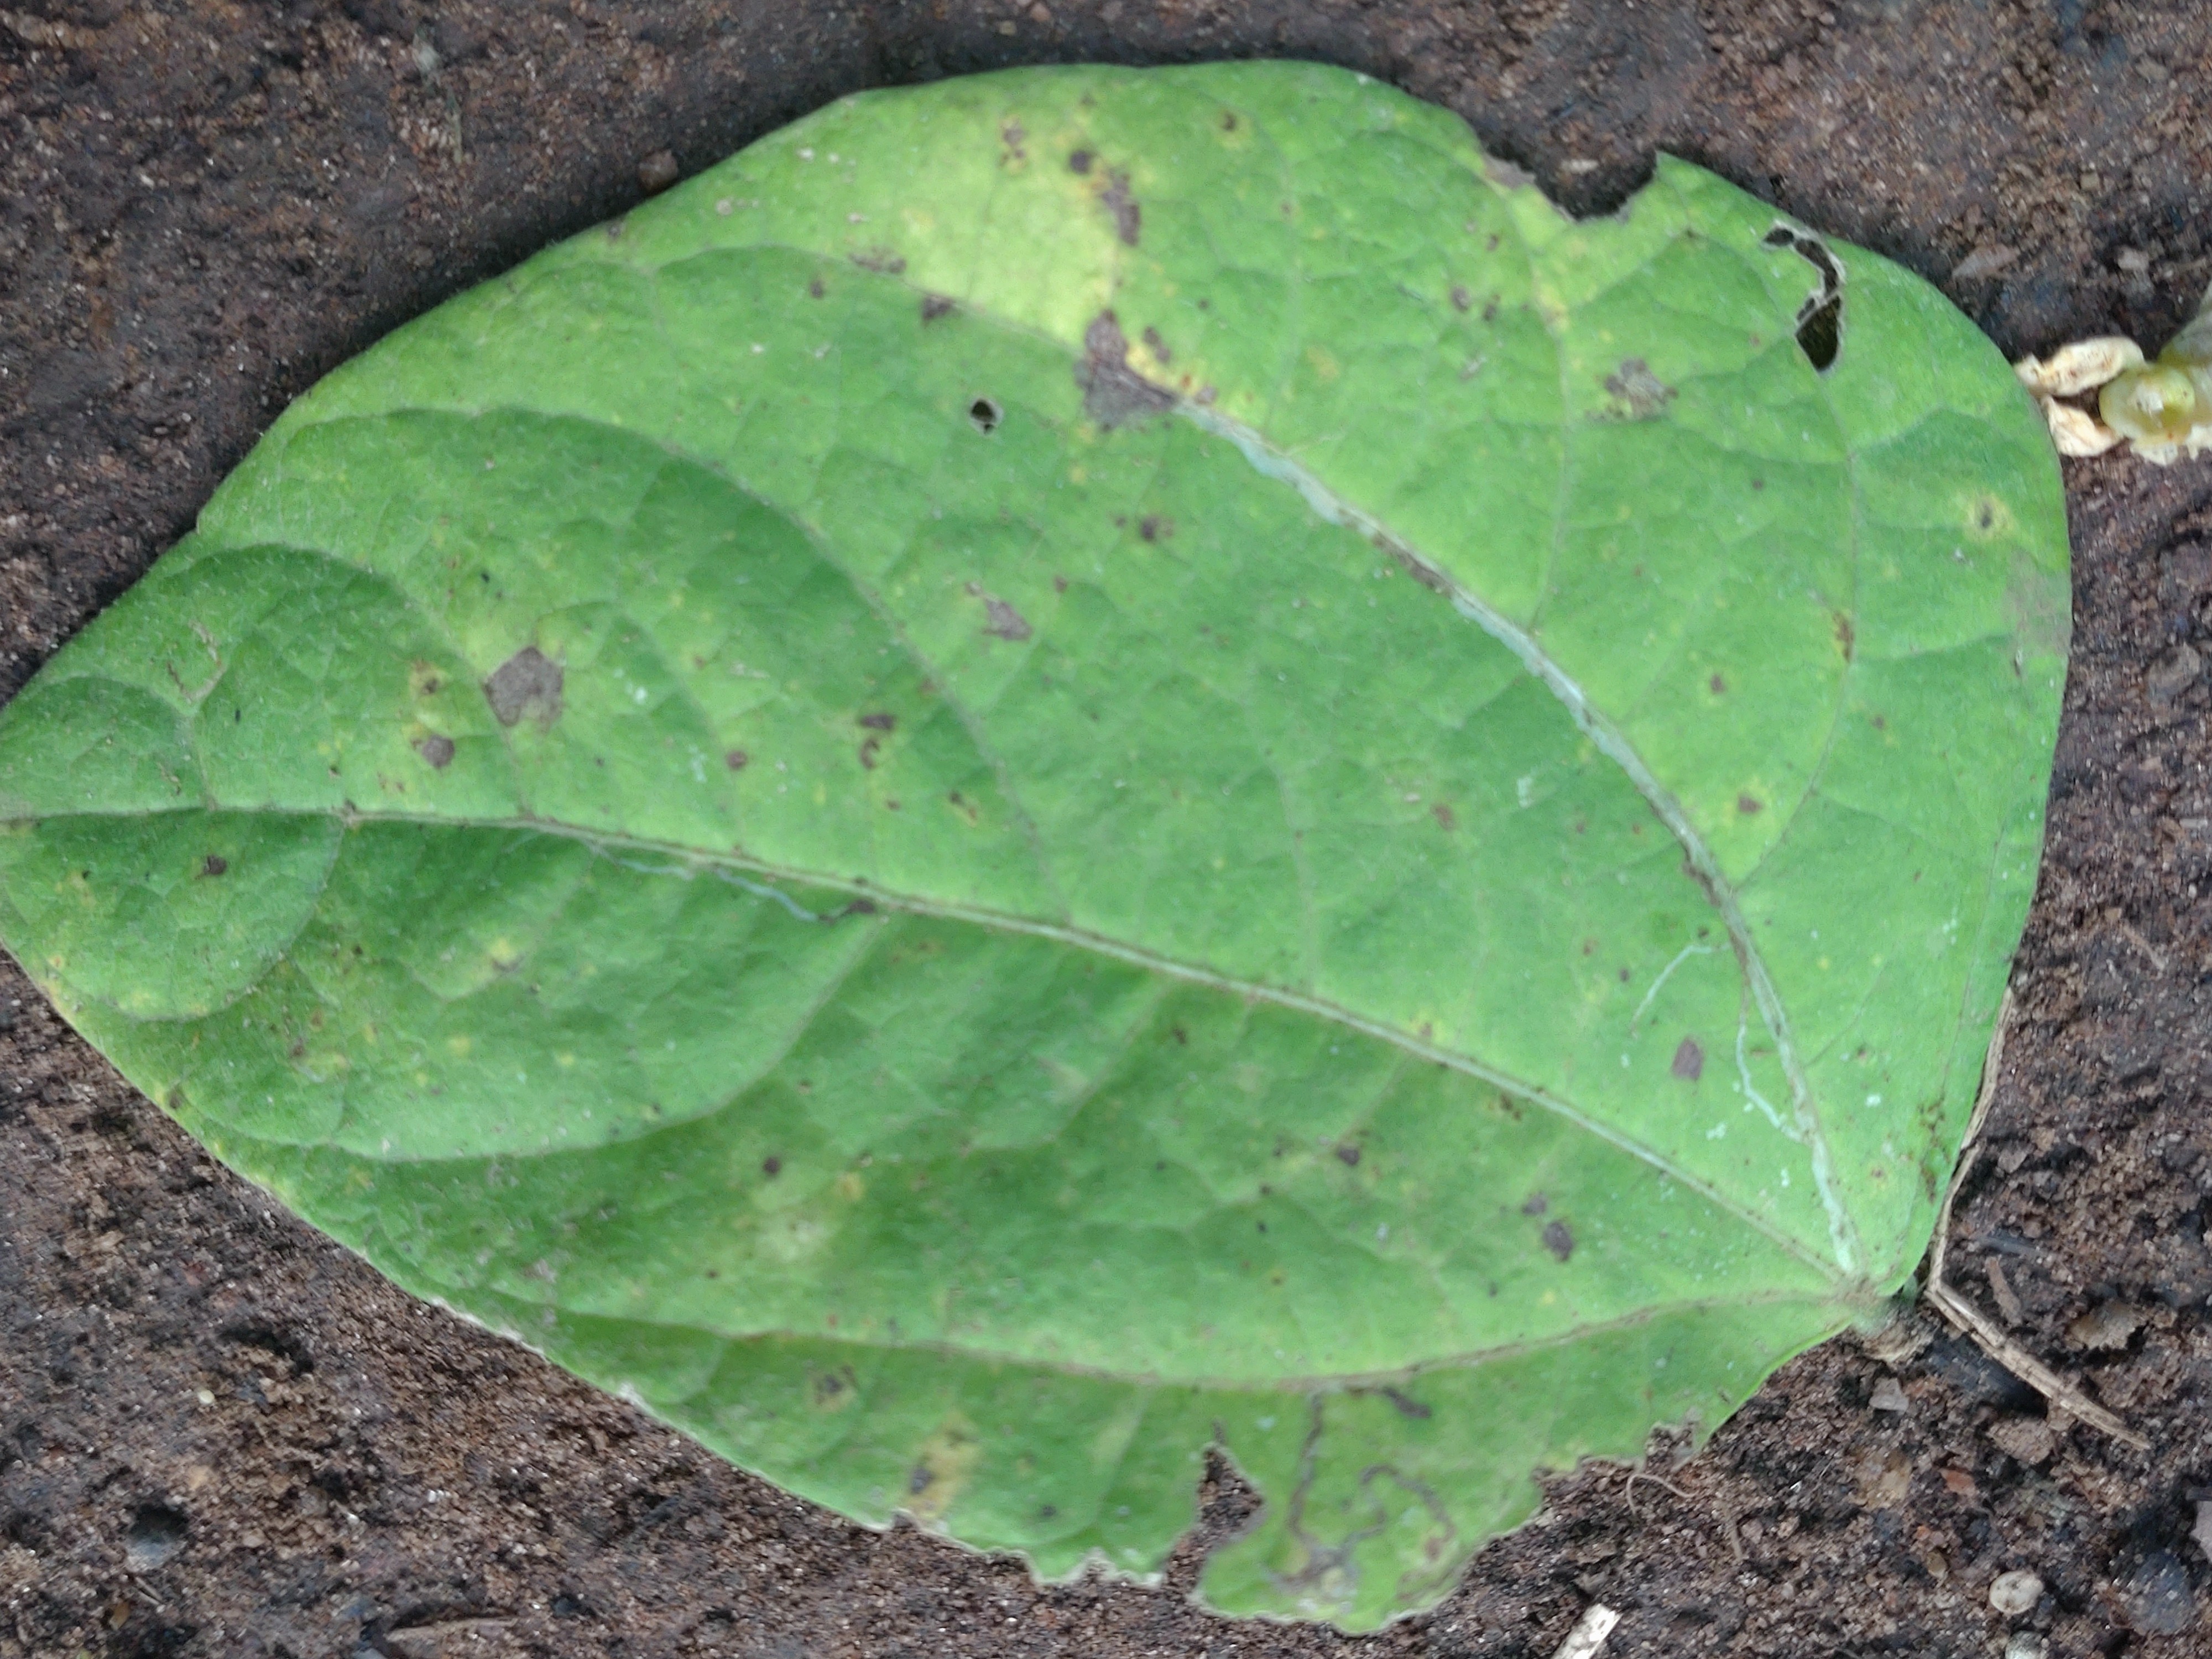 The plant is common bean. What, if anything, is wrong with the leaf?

anthracnose
